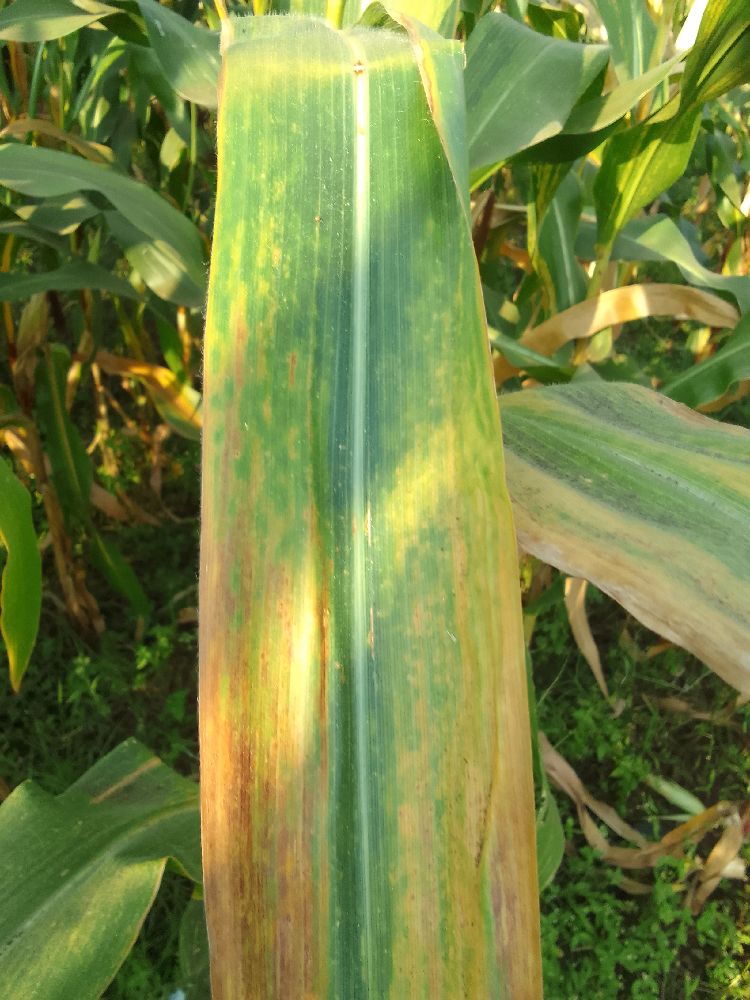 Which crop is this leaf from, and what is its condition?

maize, maize lethal necrosis
